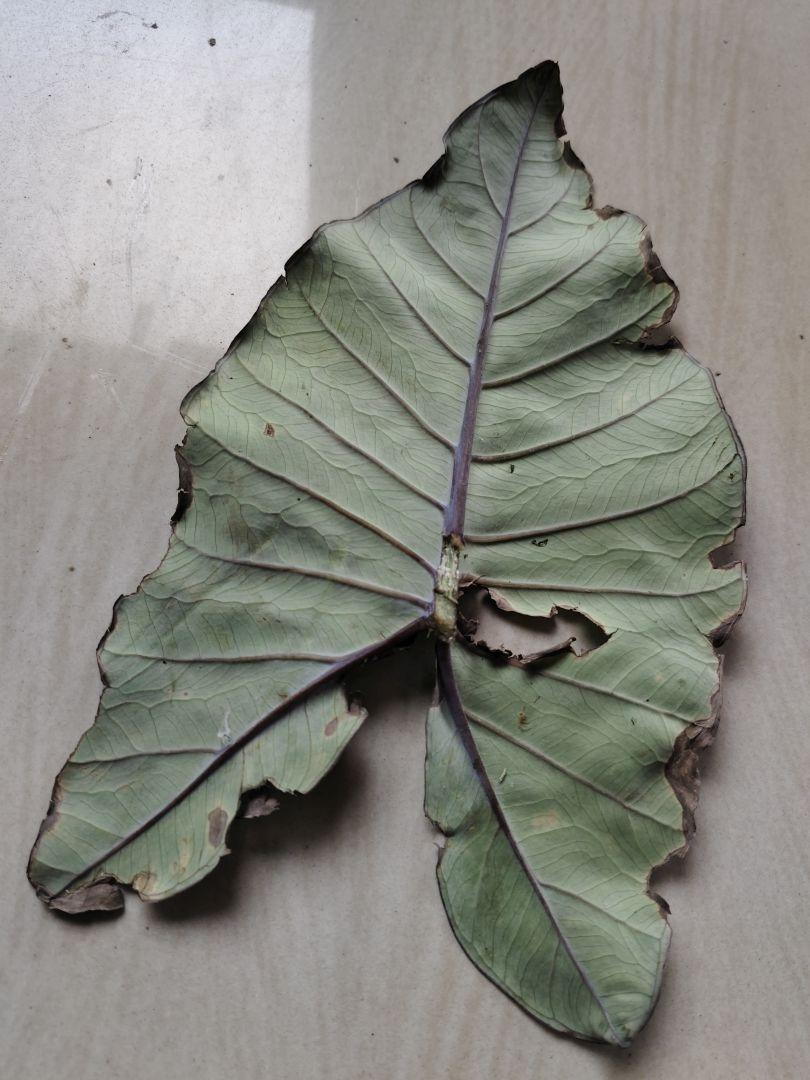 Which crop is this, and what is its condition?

taro, leaf blight
